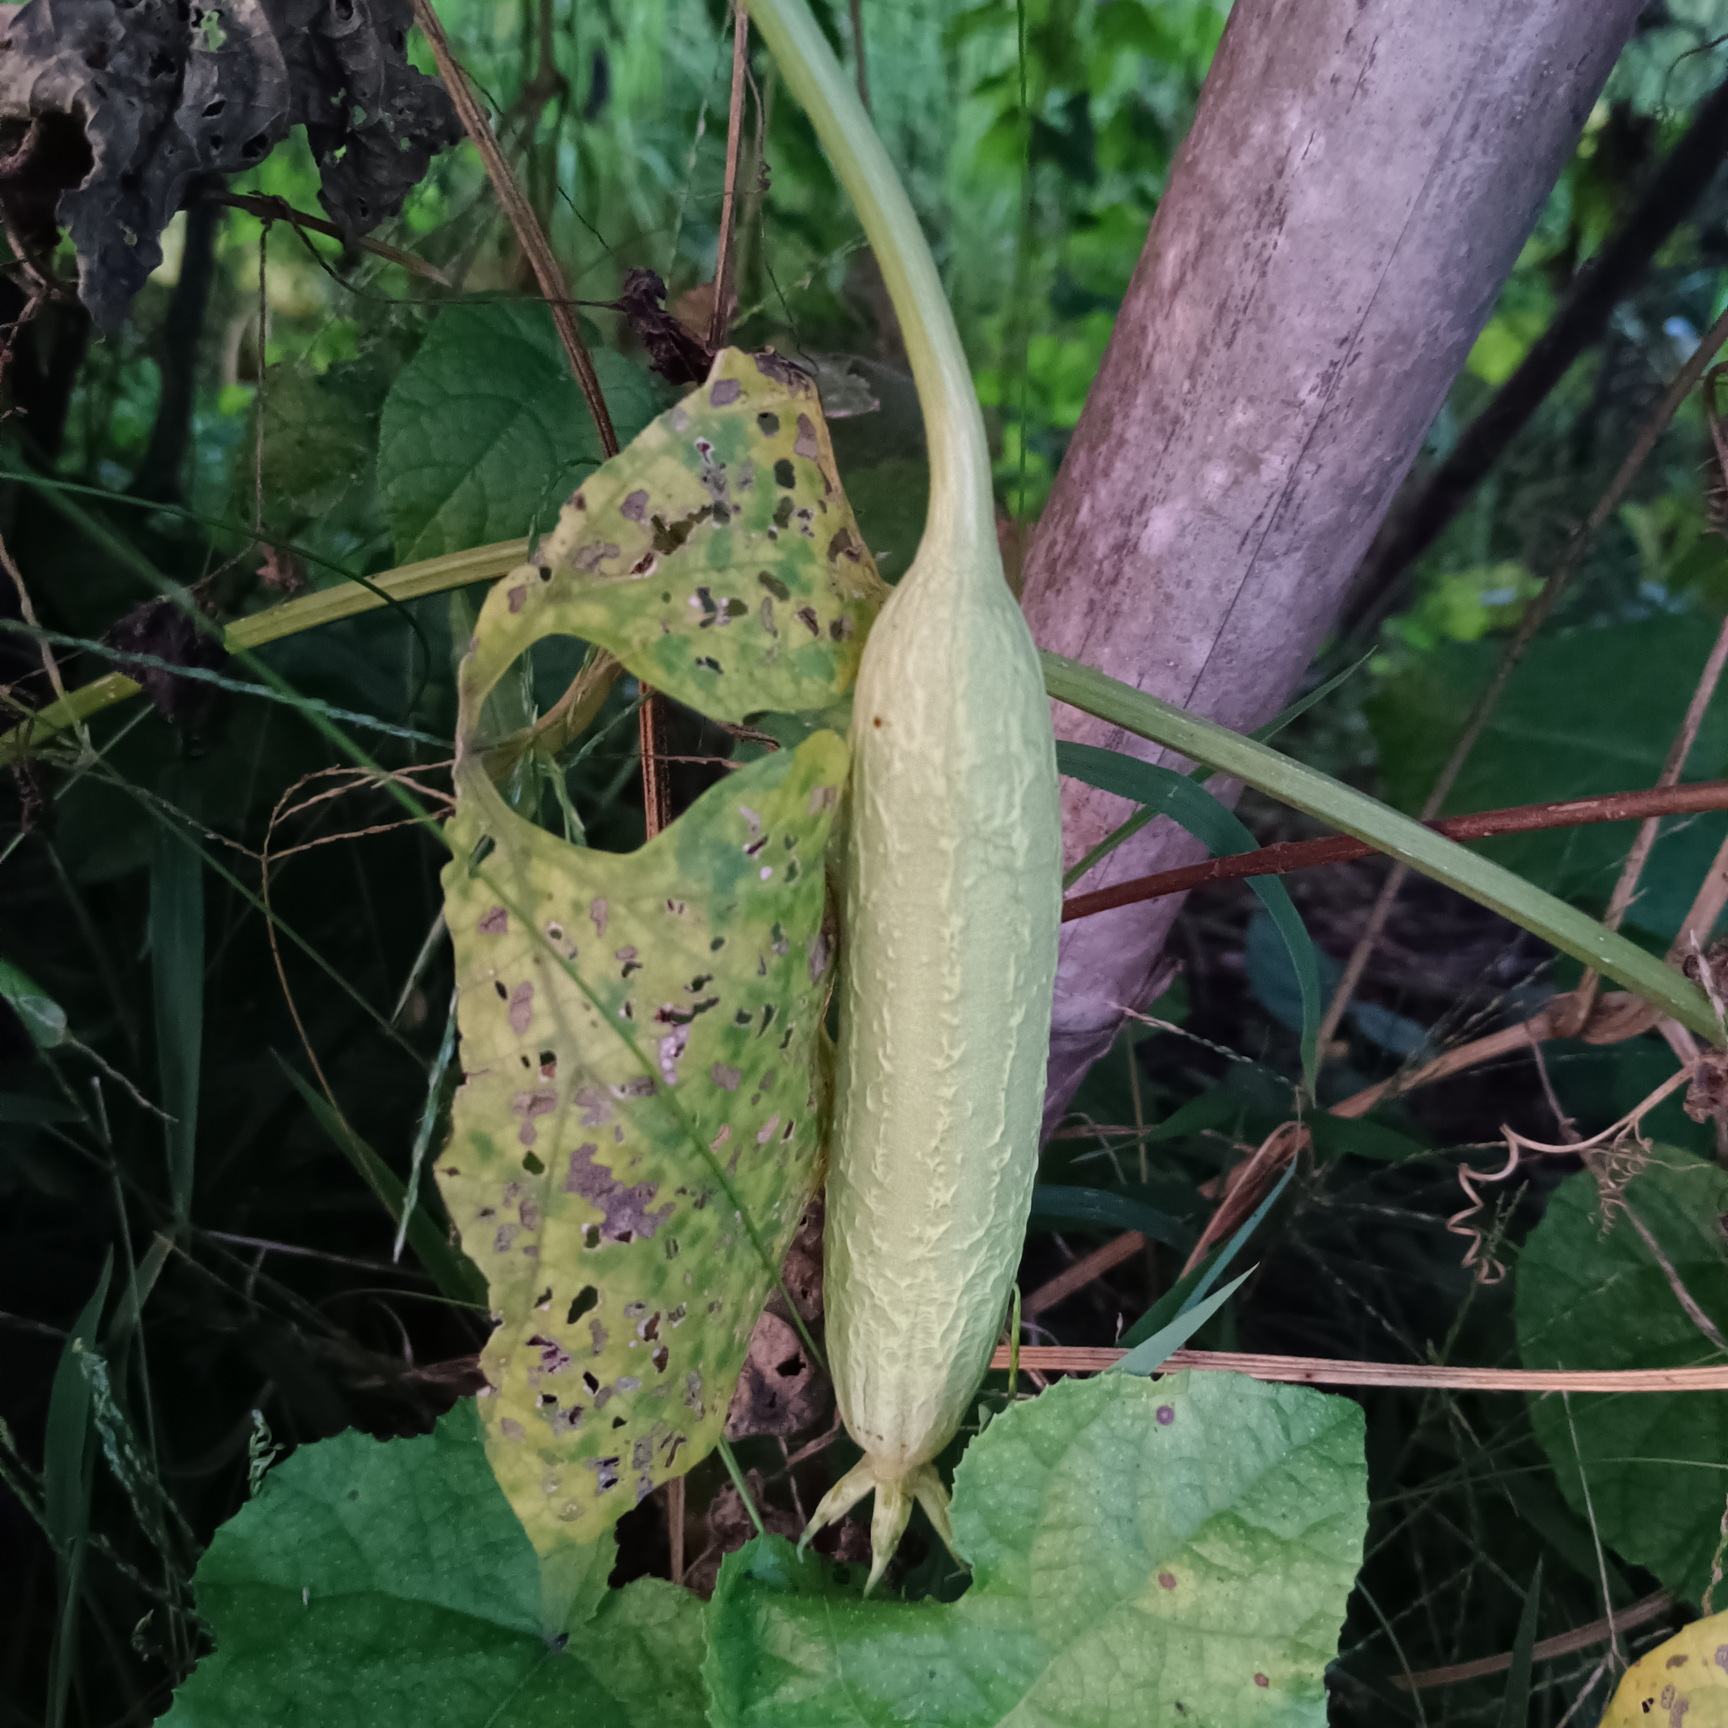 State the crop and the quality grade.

luffa, fresh
